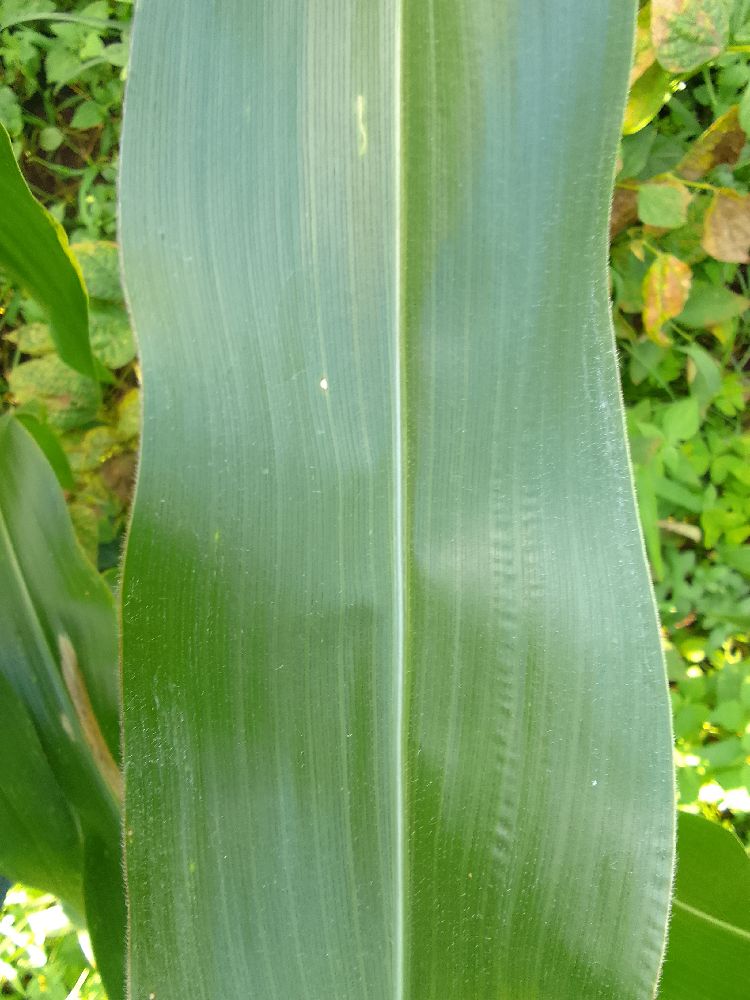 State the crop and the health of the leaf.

maize, healthy
